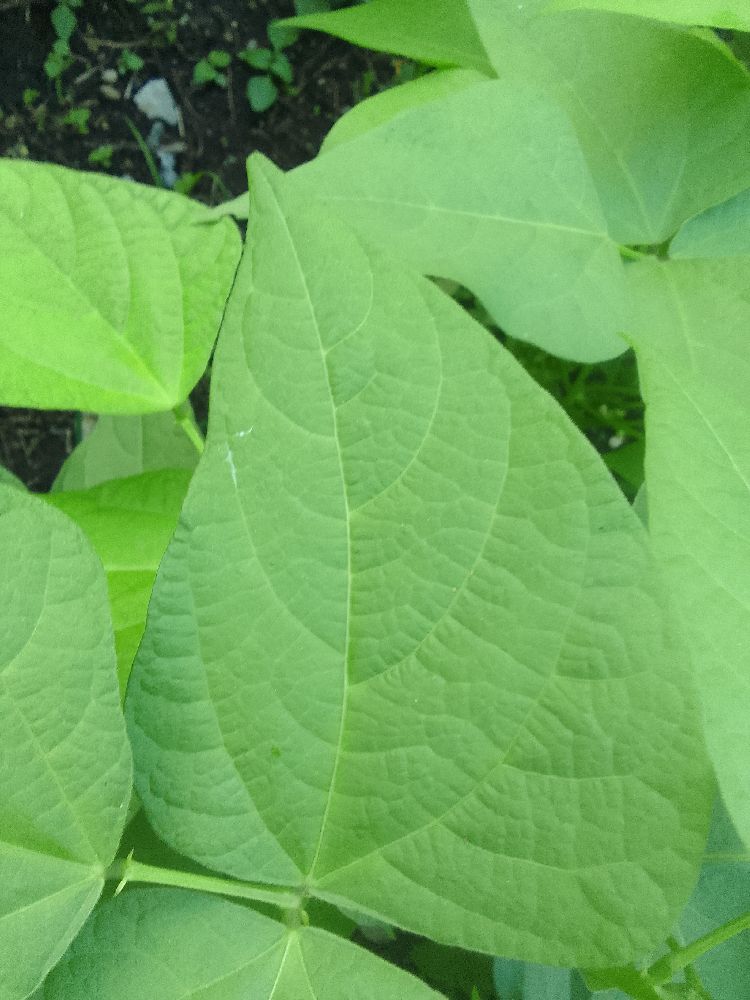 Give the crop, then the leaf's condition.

common bean, healthy
